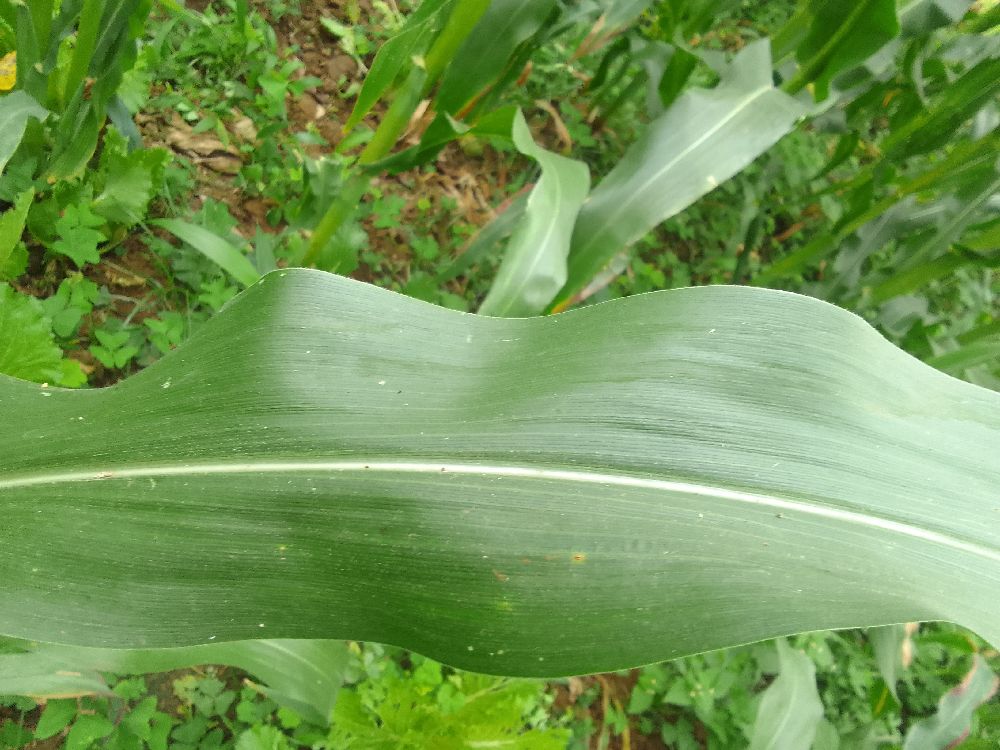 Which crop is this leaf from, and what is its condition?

maize, healthy
